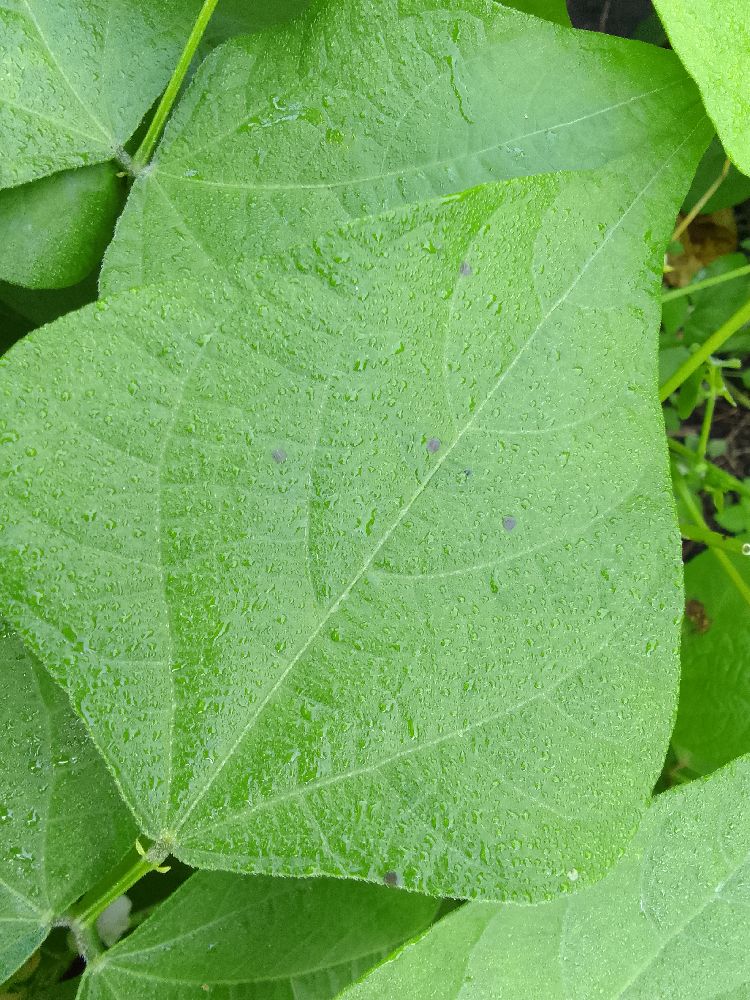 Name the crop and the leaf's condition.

common bean, healthy
